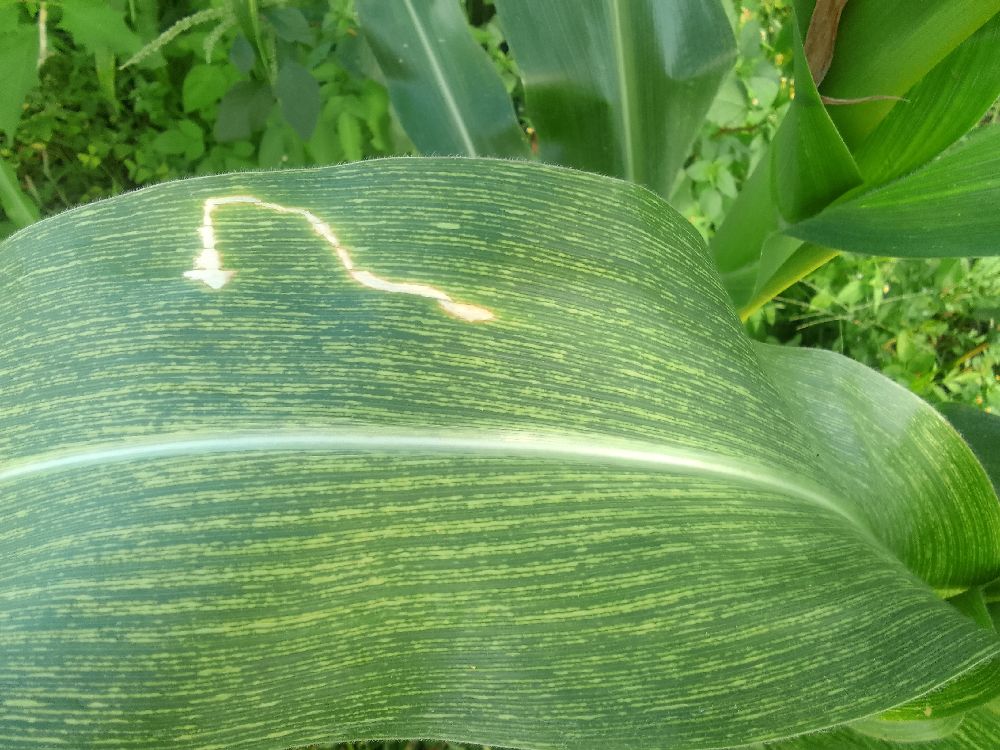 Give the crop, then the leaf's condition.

maize, maize streak virus
